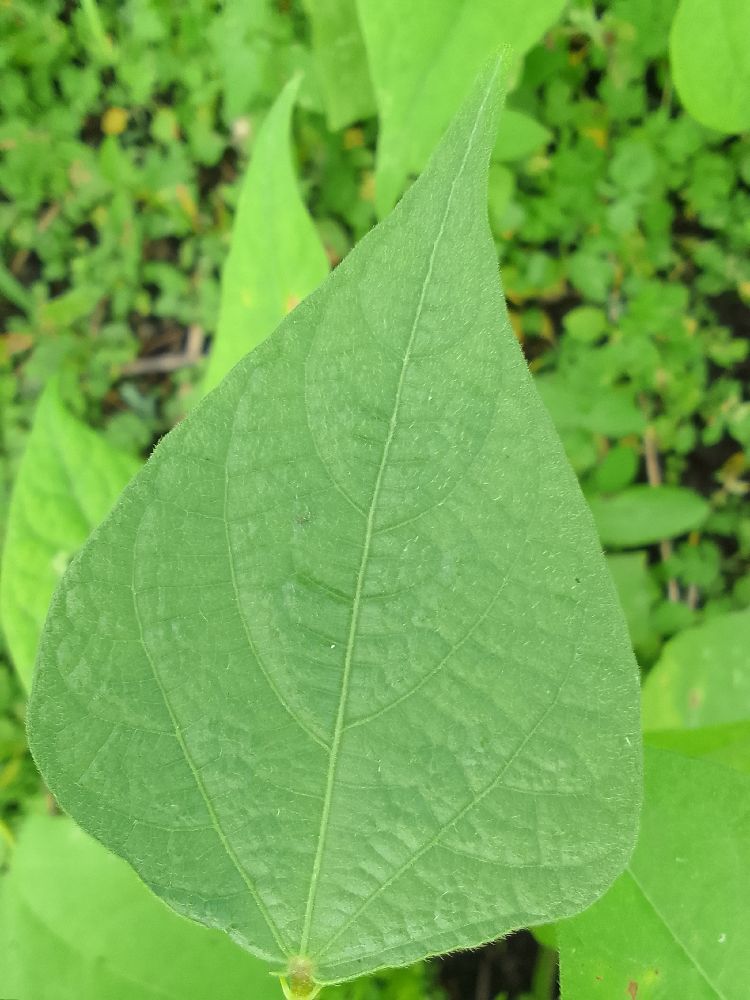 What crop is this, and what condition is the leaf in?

common bean, healthy
